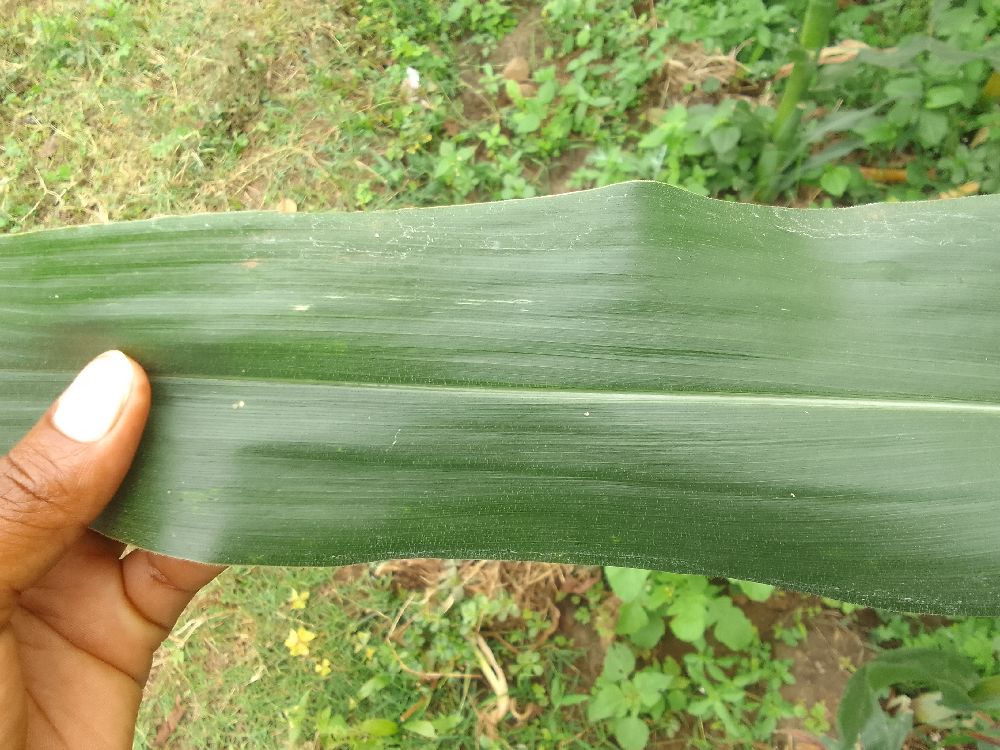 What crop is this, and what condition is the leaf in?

maize, healthy
